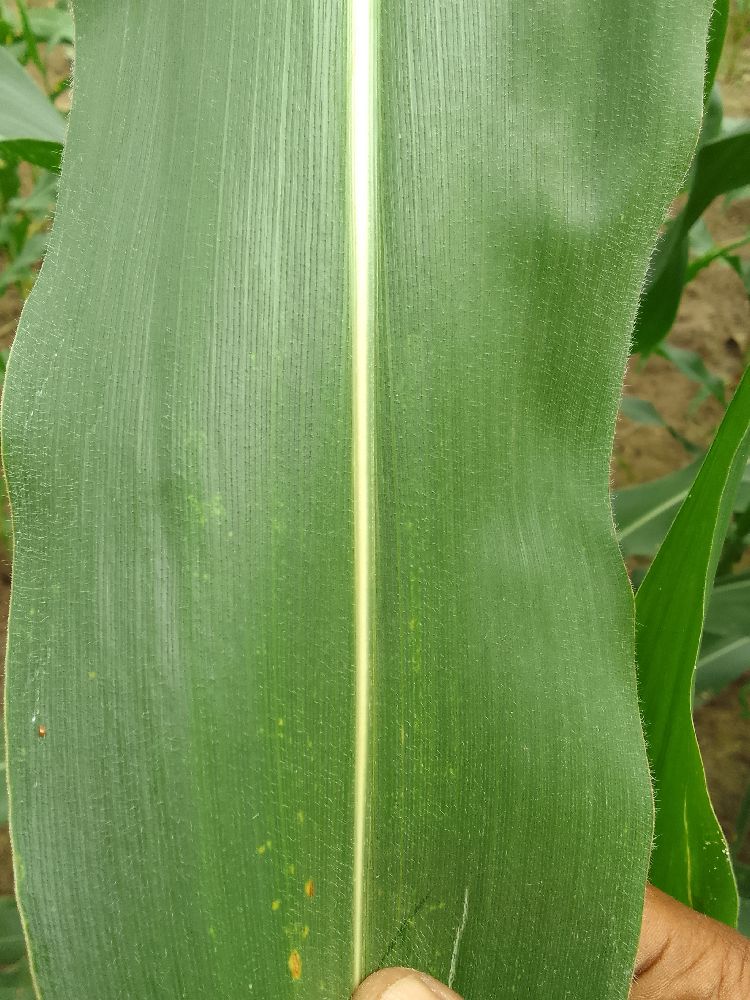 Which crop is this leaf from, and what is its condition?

maize, healthy
